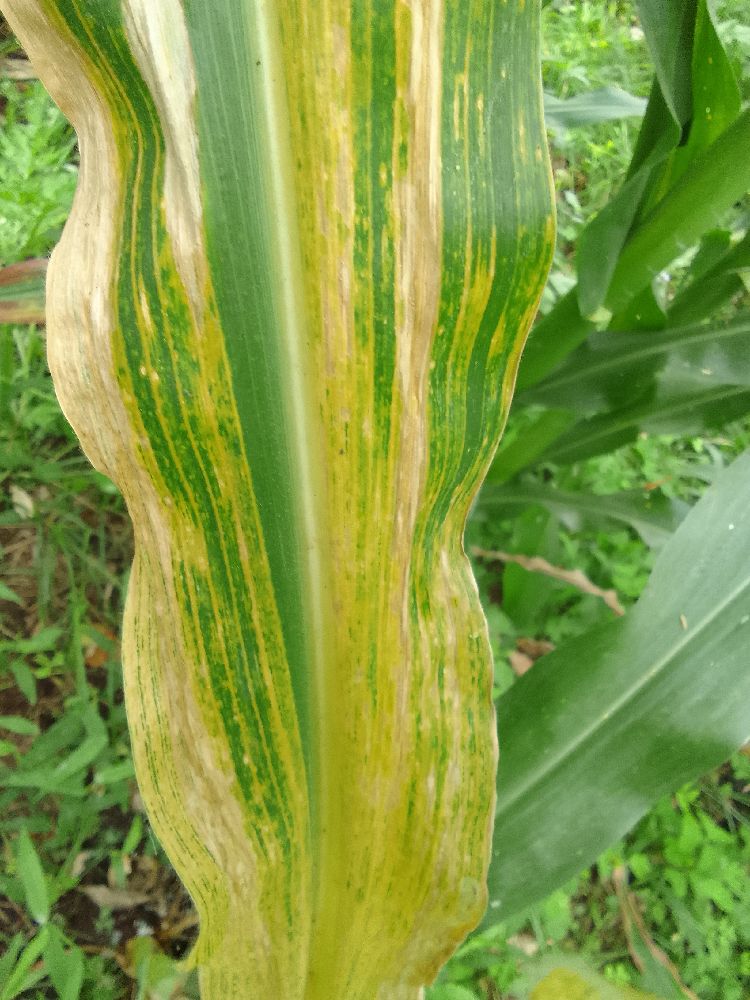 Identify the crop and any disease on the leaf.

maize, maize lethal necrosis
